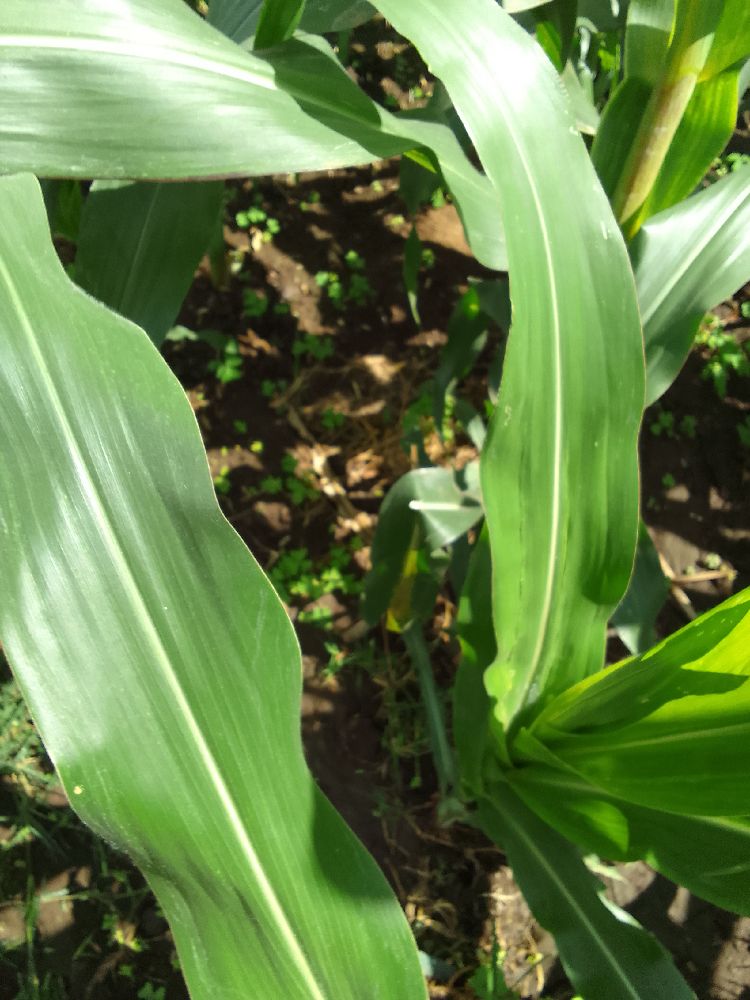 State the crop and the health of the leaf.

maize, healthy
